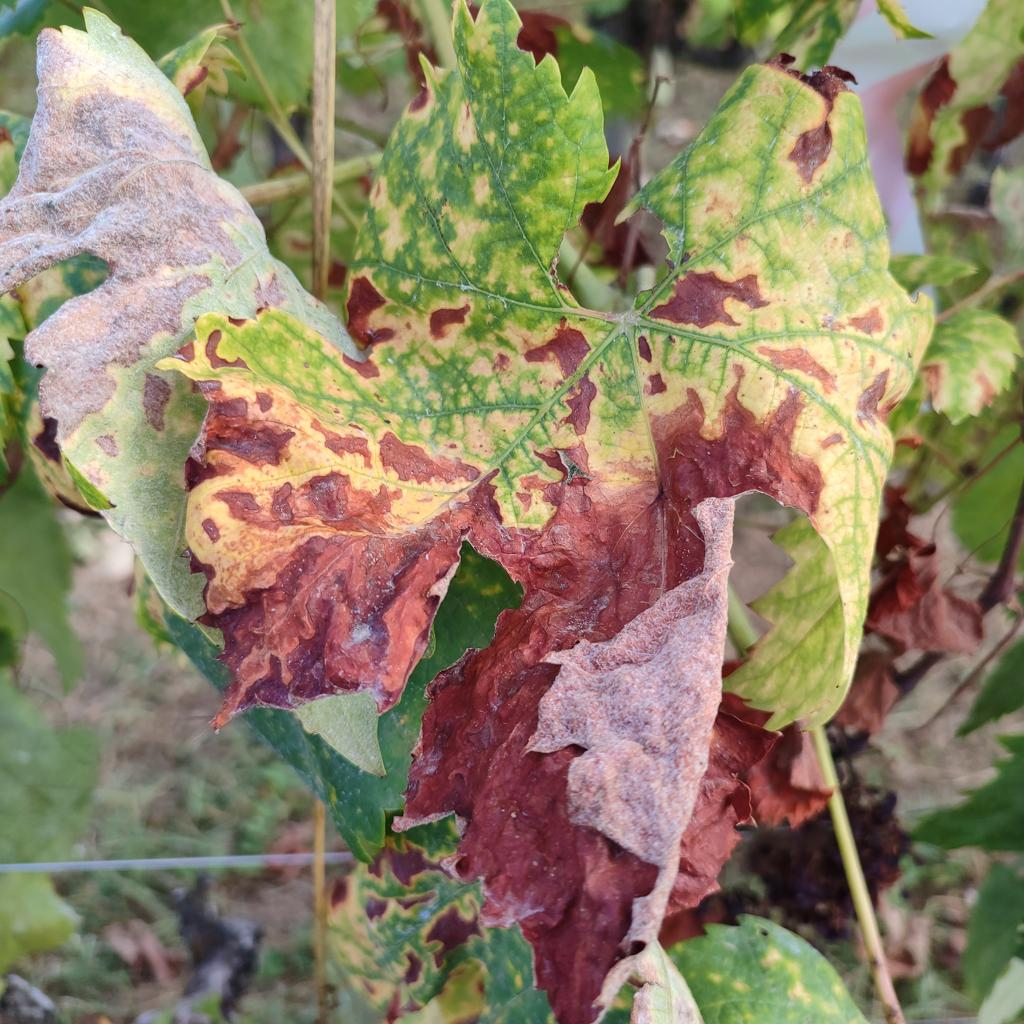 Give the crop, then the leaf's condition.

grapevine, esca complex
